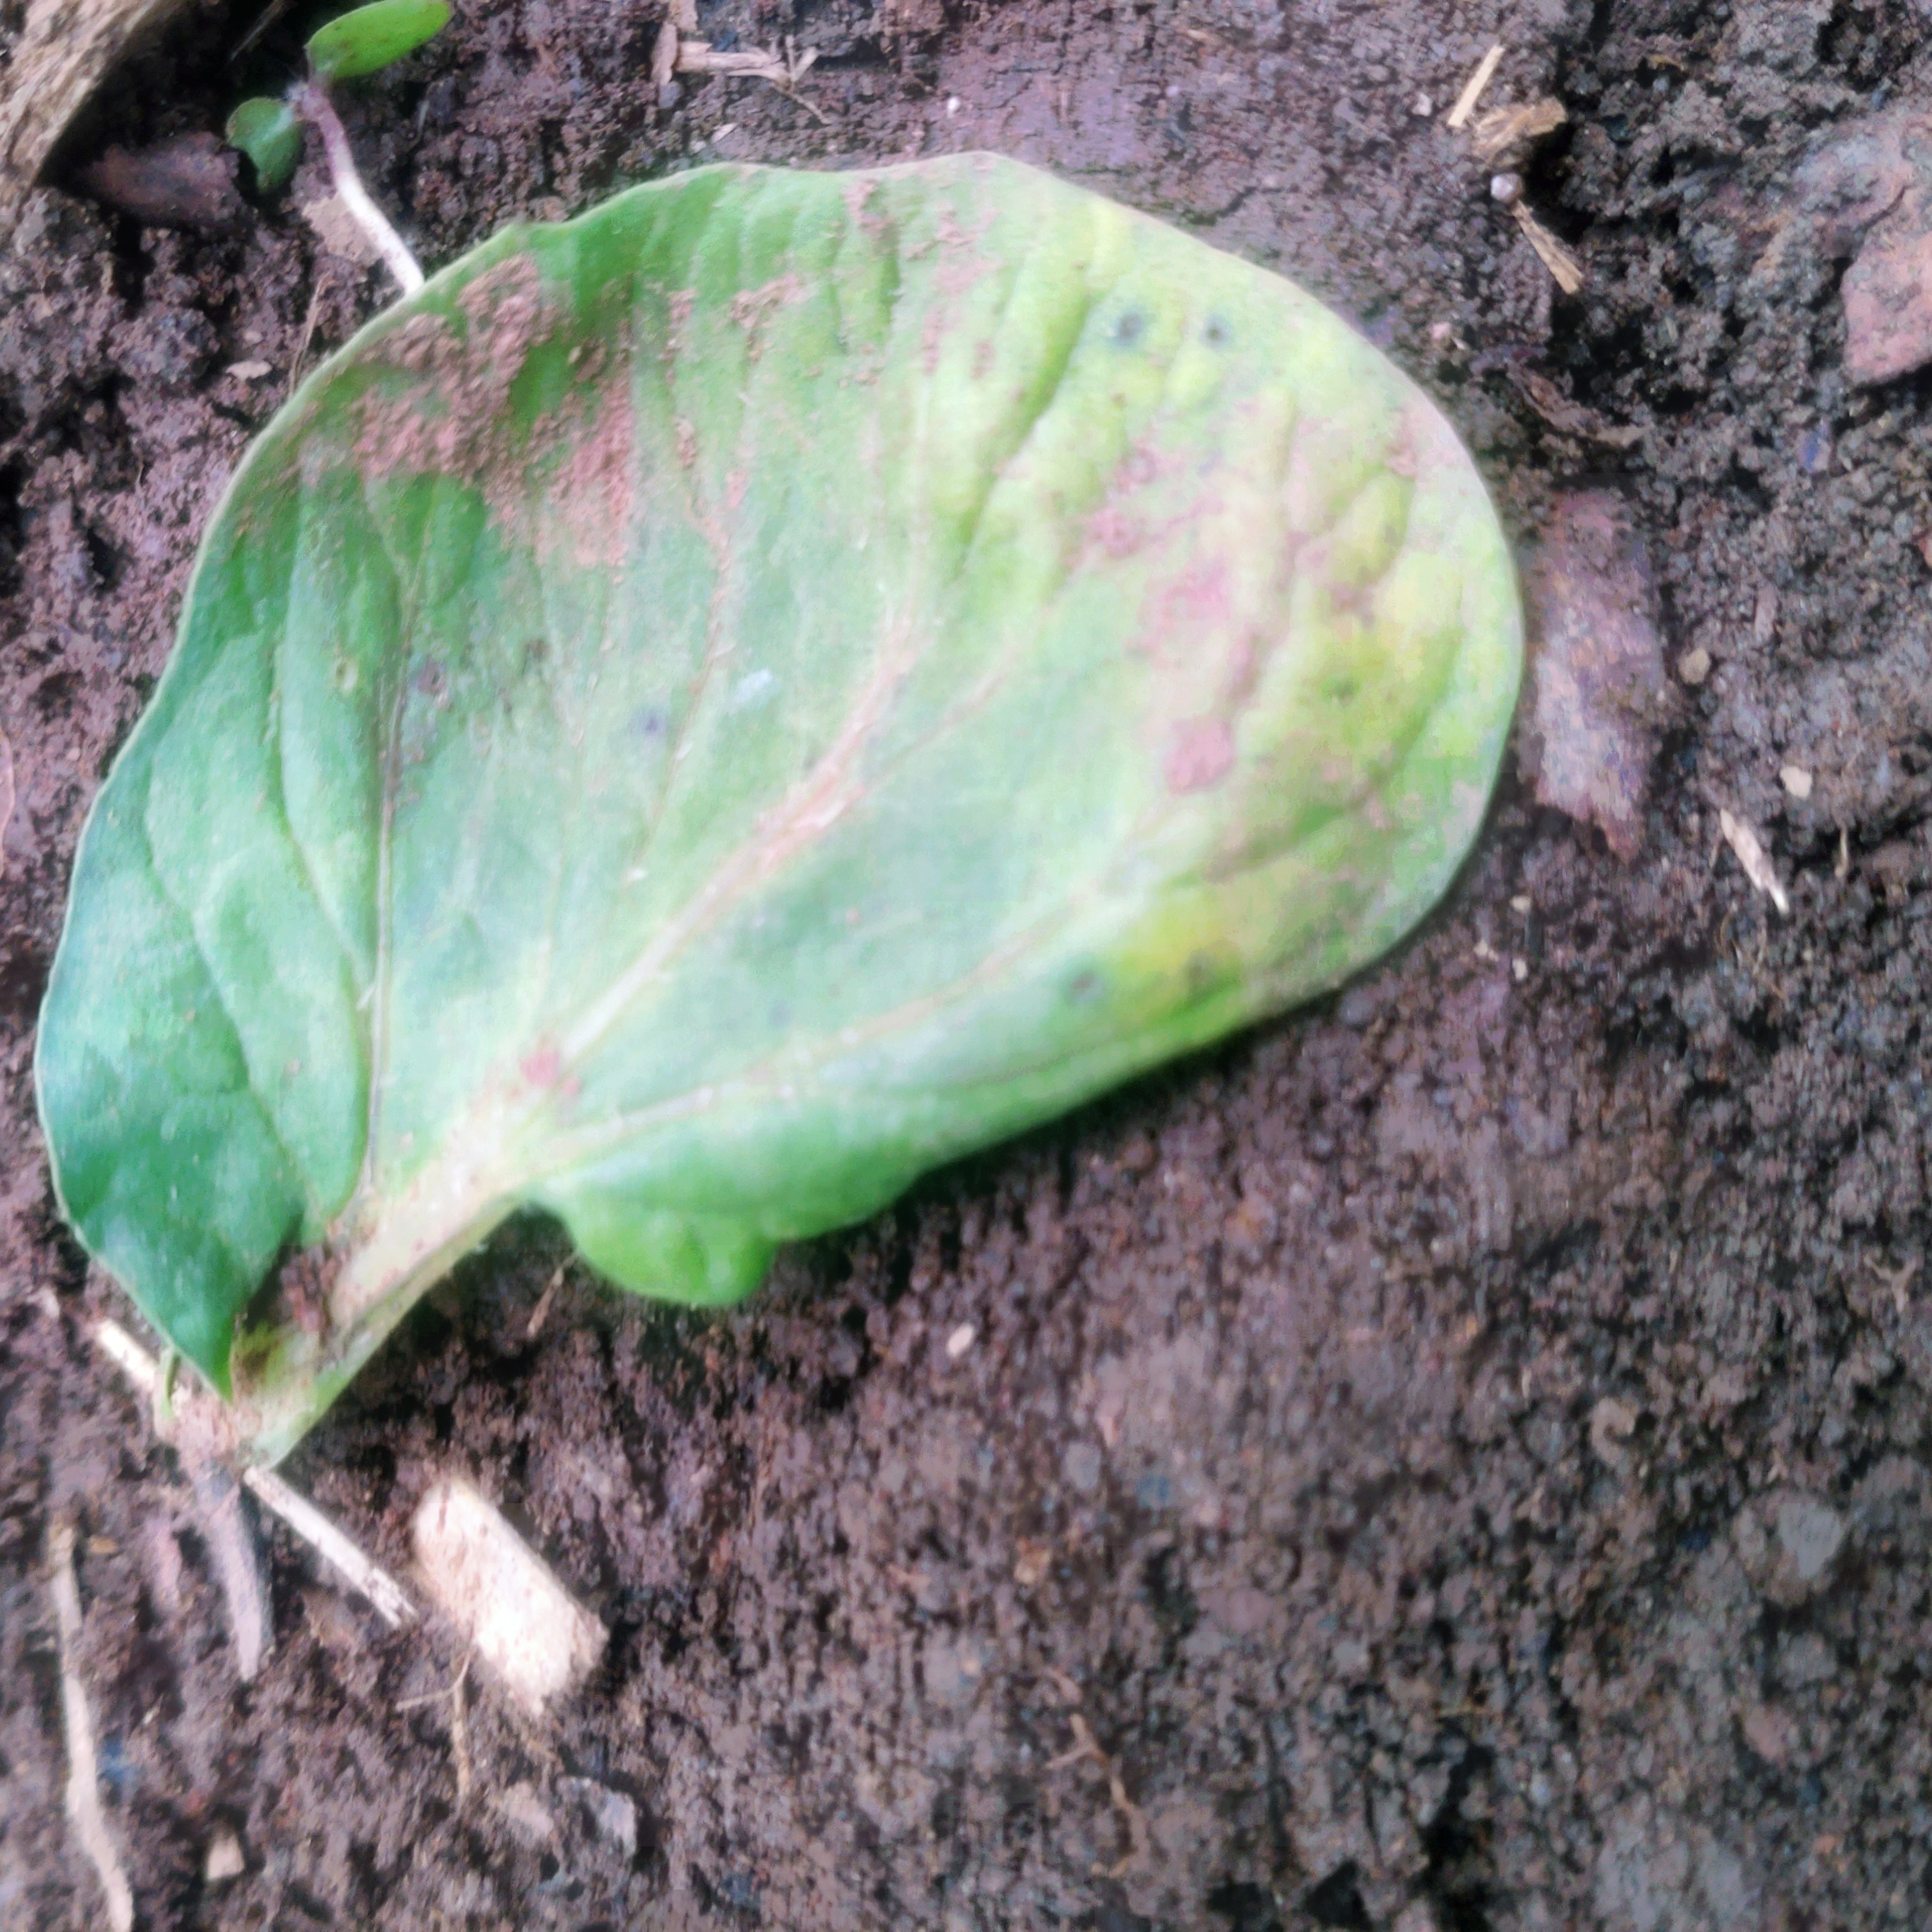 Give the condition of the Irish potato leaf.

late blight
